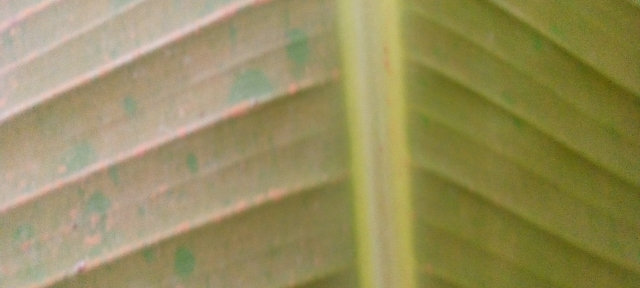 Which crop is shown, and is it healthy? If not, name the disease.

banana, healthy
